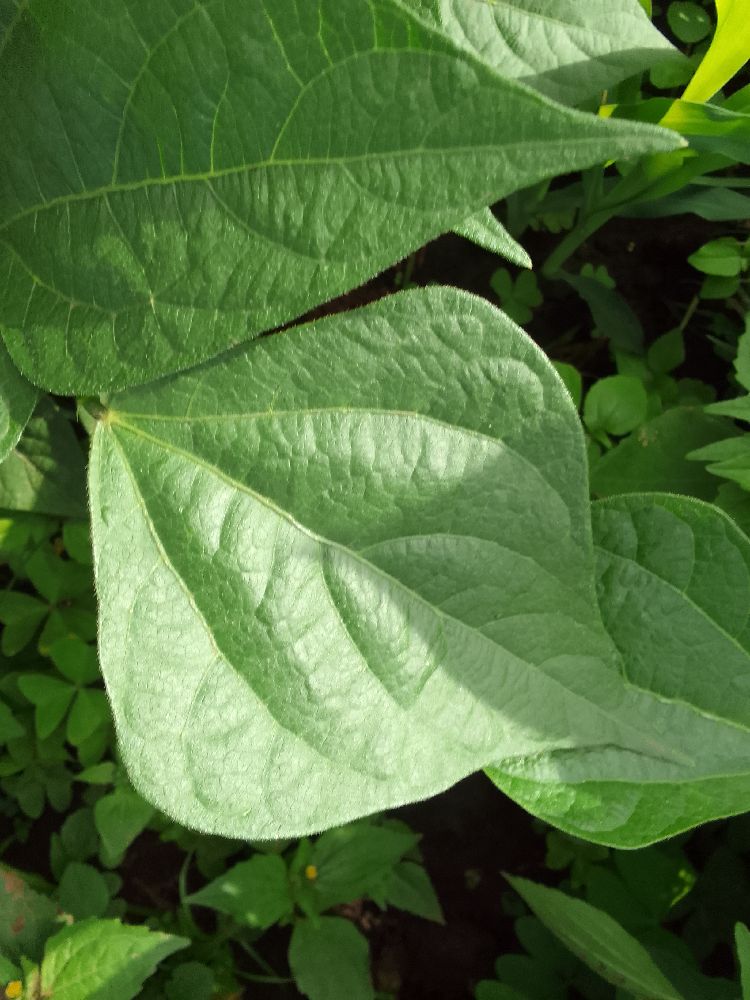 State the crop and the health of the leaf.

common bean, healthy
